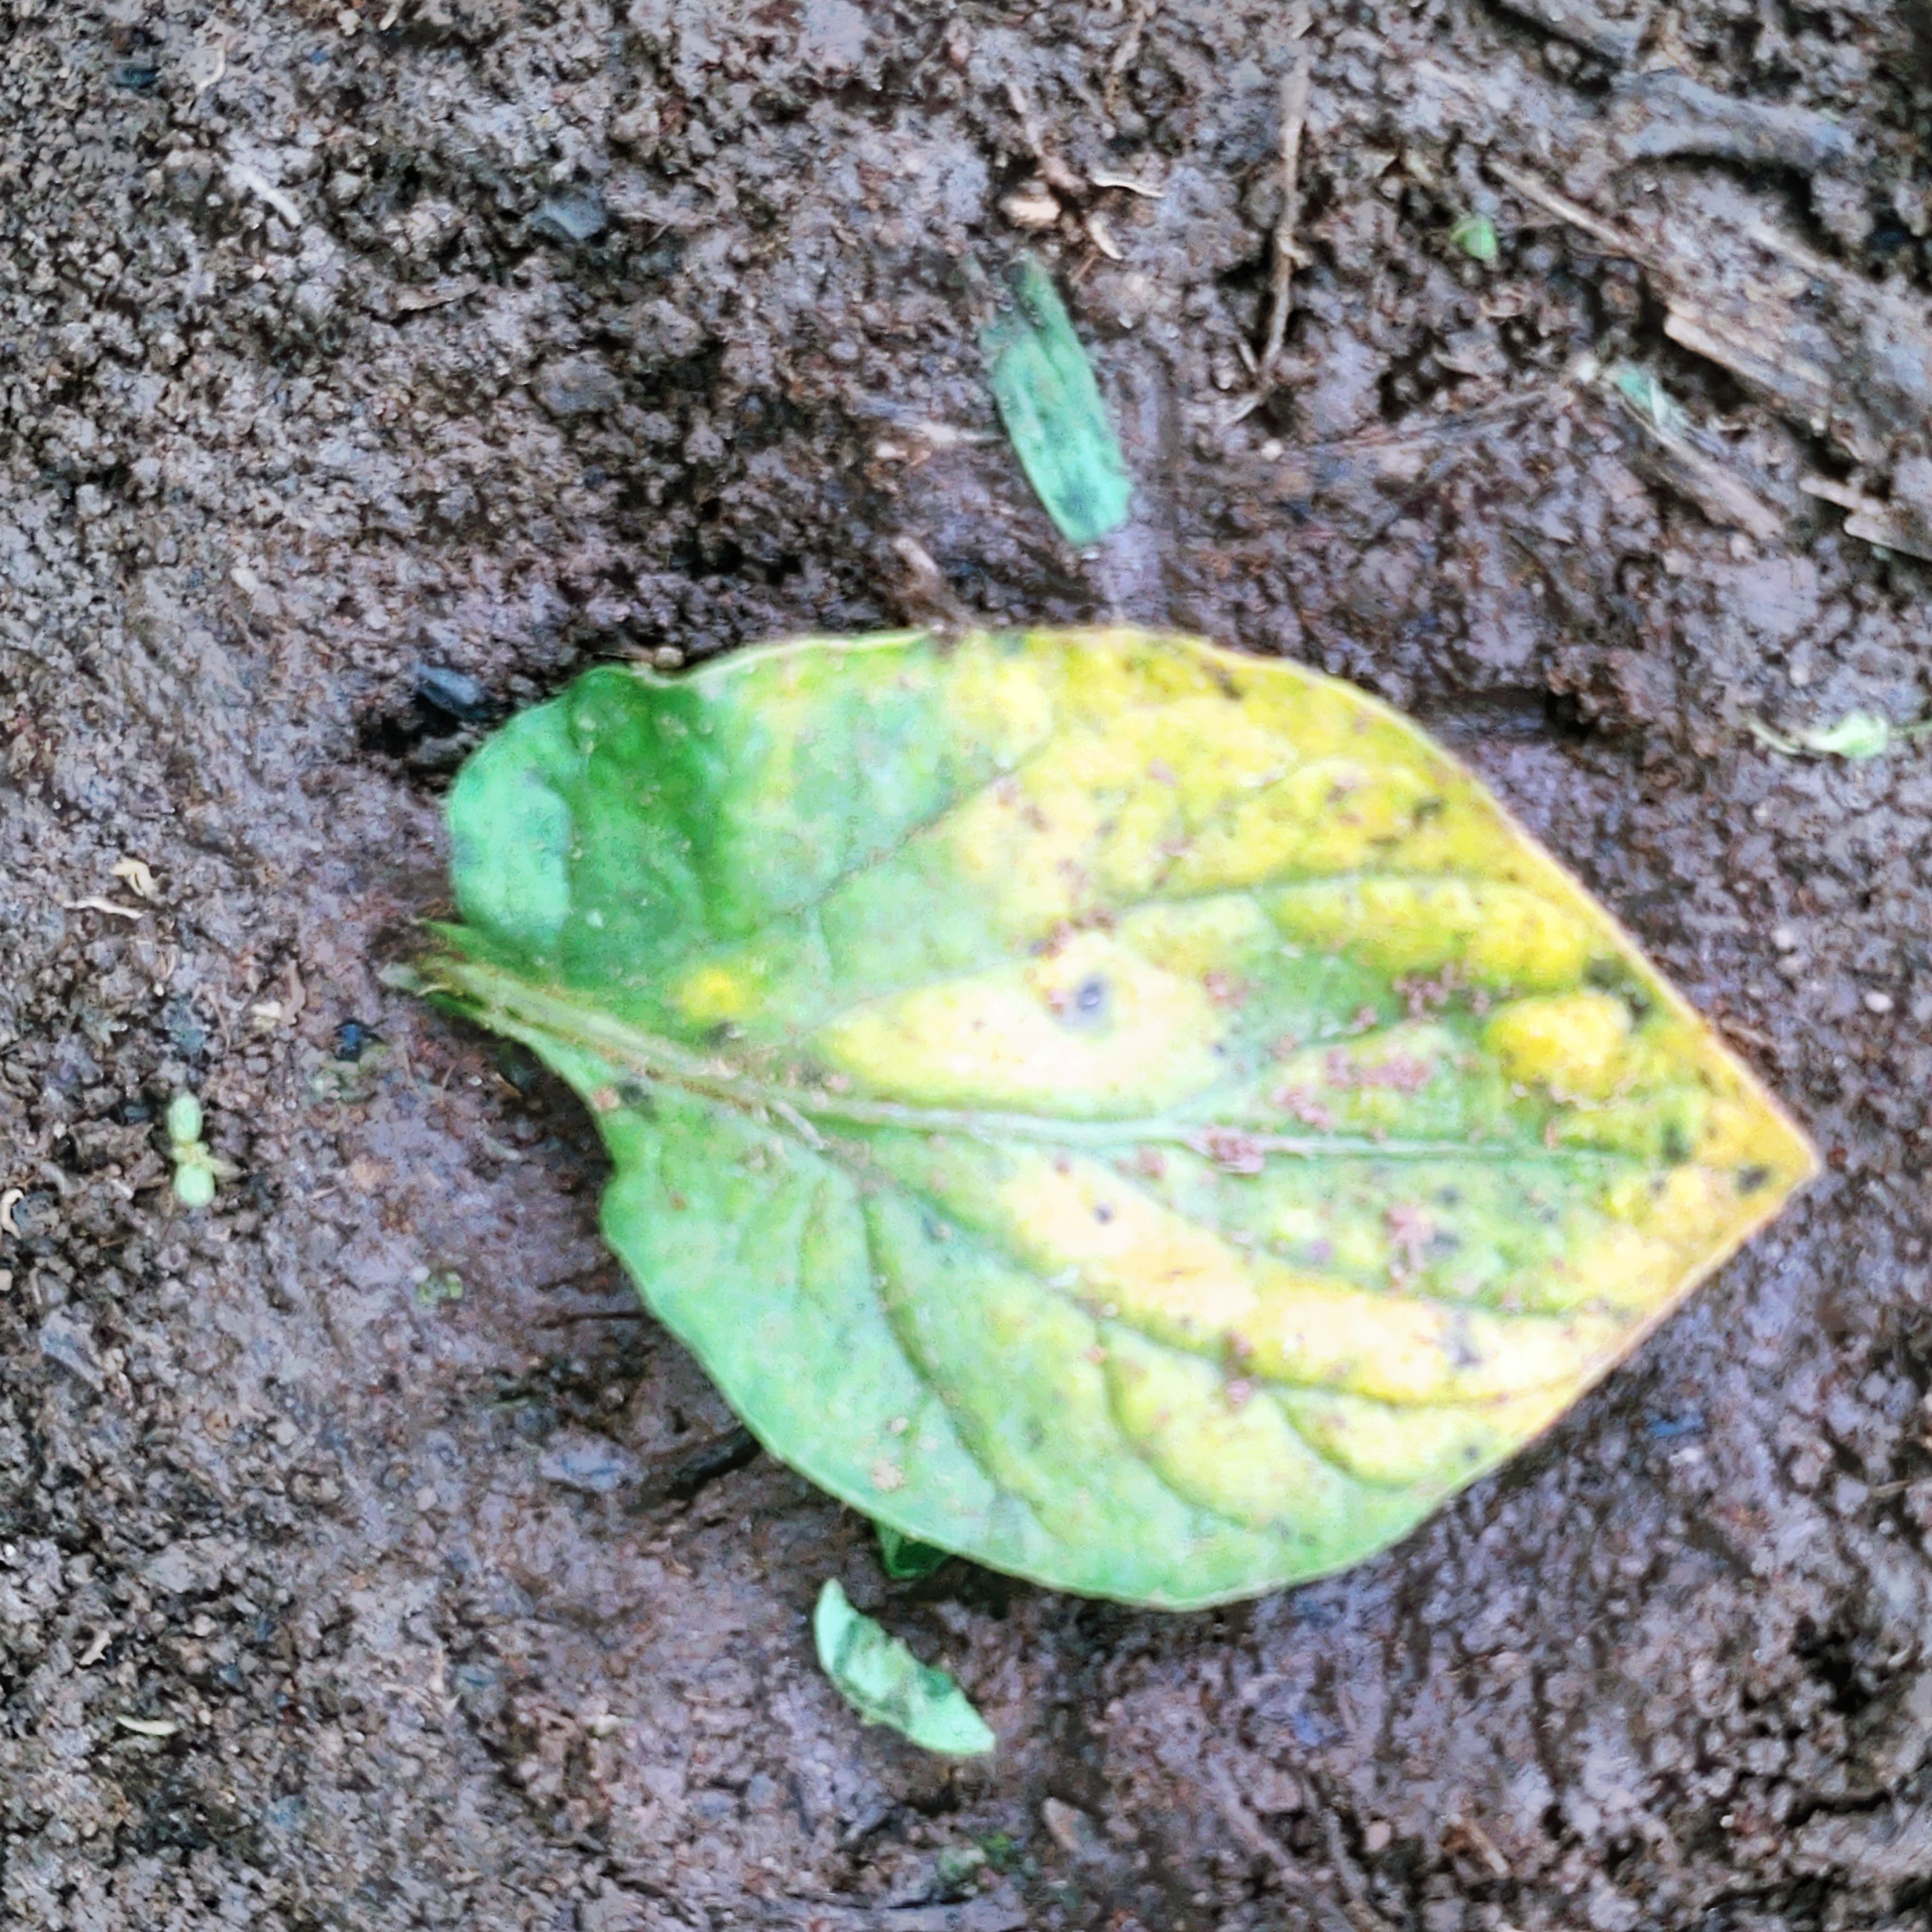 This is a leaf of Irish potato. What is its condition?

late blight
